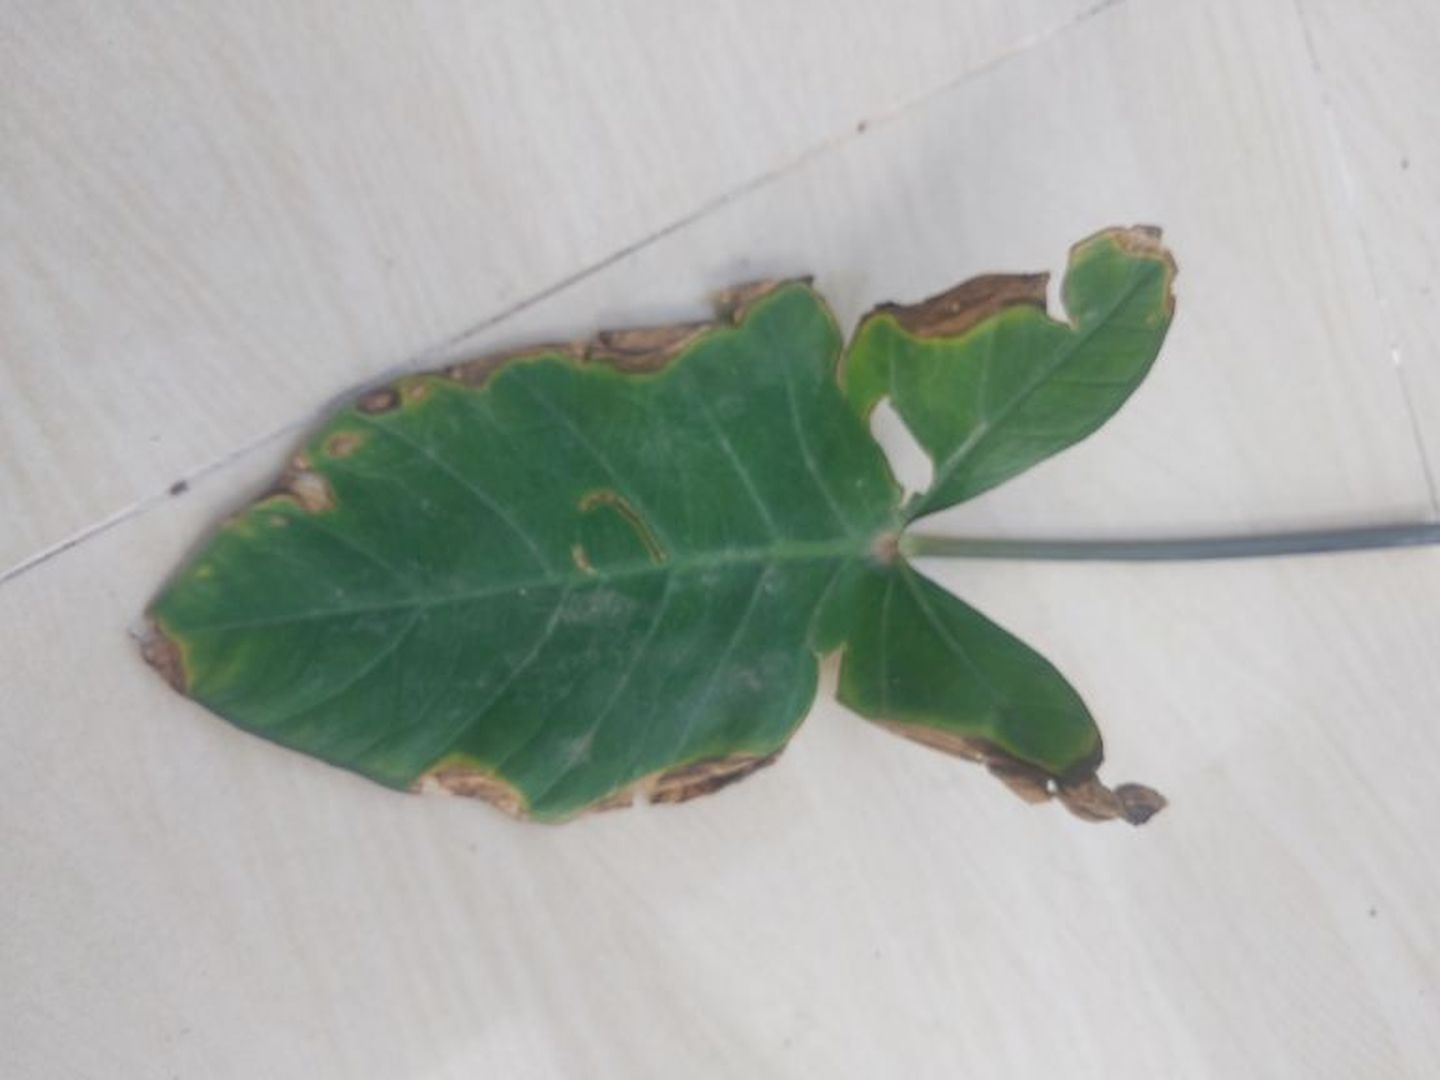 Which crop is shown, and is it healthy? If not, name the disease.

taro, leaf blight
